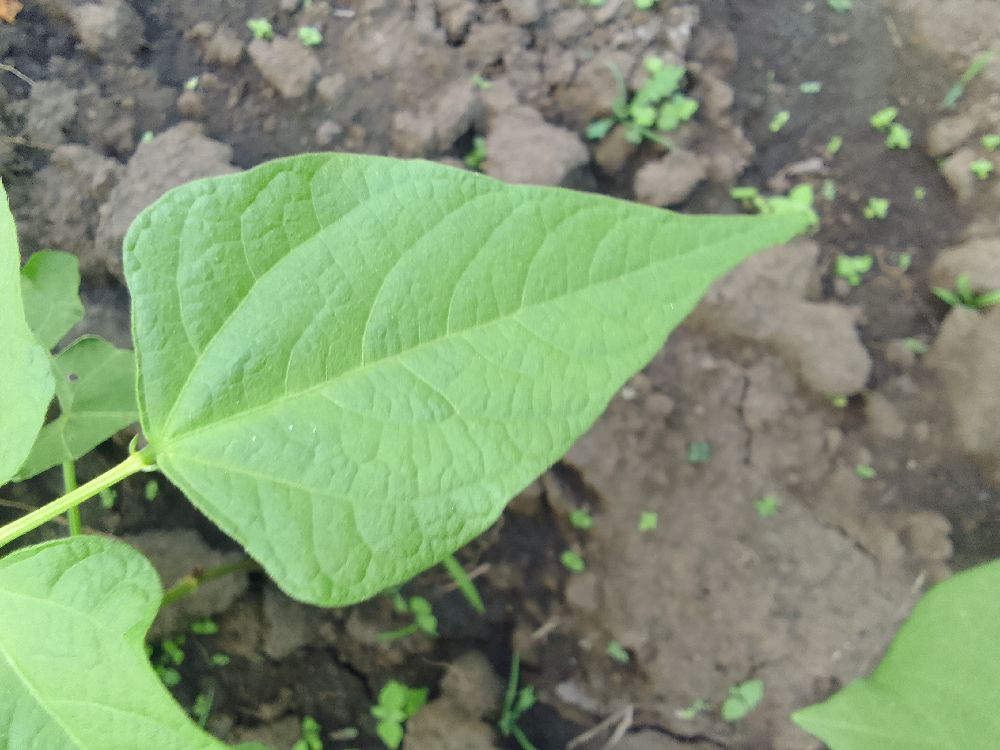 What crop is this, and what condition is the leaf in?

common bean, healthy
